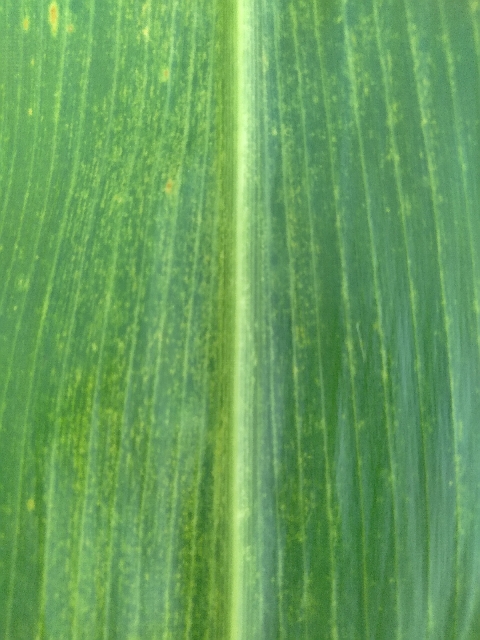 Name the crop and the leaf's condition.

maize, maize lethal necrosis
